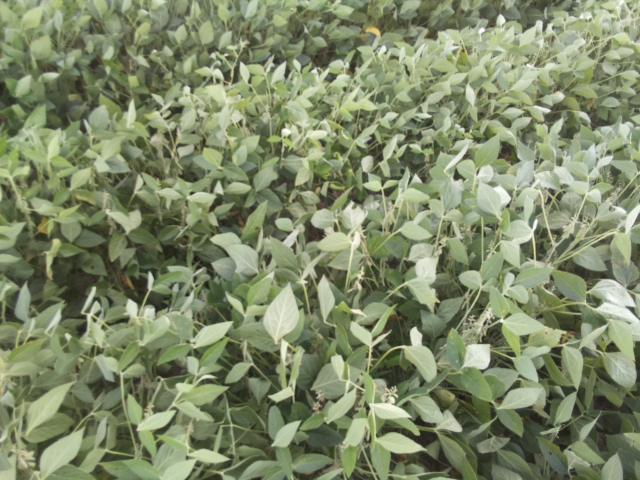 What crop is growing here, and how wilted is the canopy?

soybean, slight leaflet or petiole turgor loss in upper canopy
